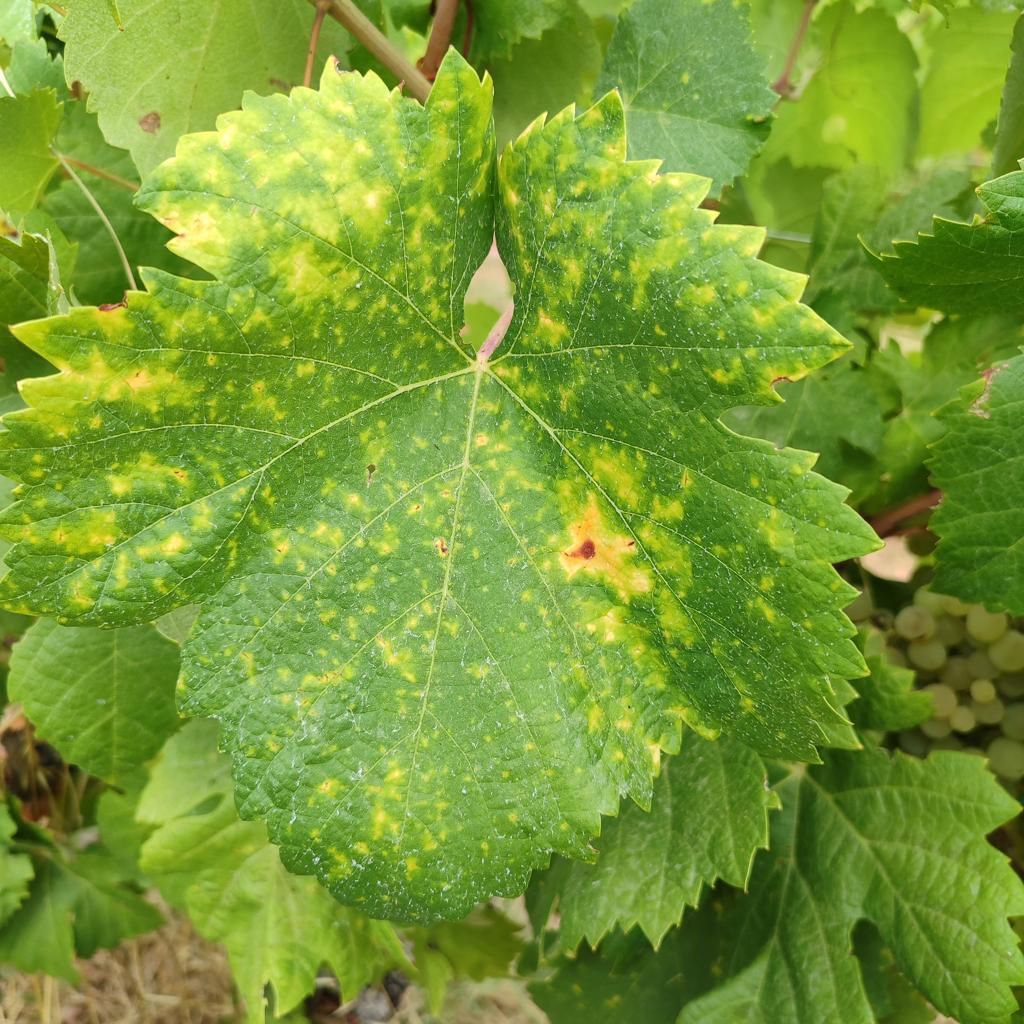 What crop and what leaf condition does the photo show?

grapevine, esca complex
